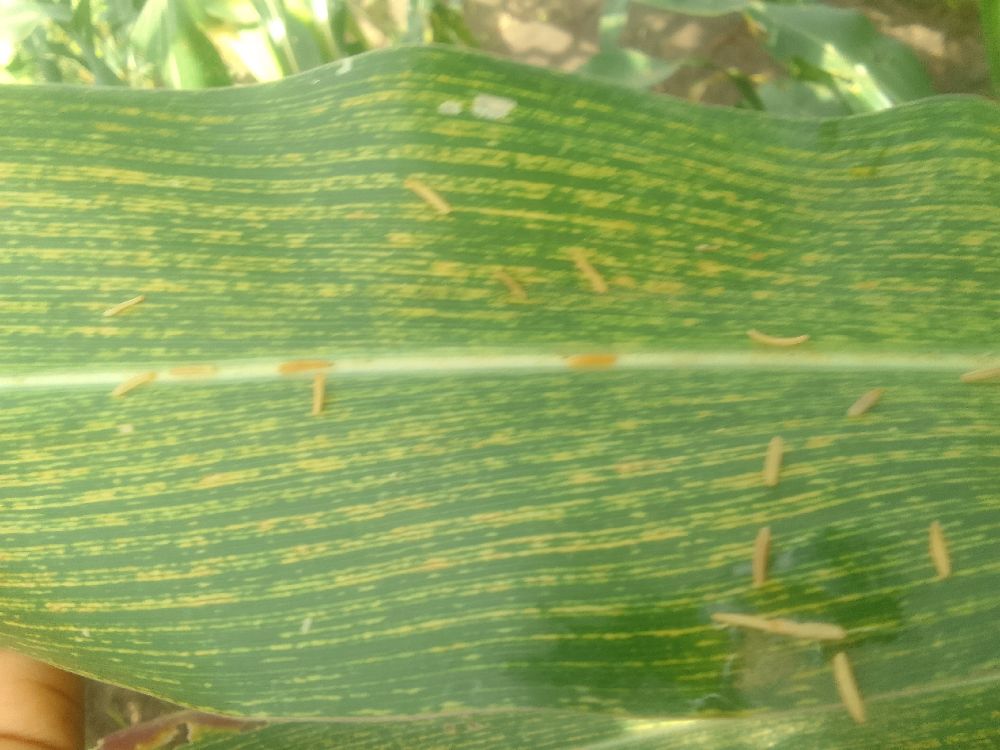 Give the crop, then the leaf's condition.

maize, maize streak virus
